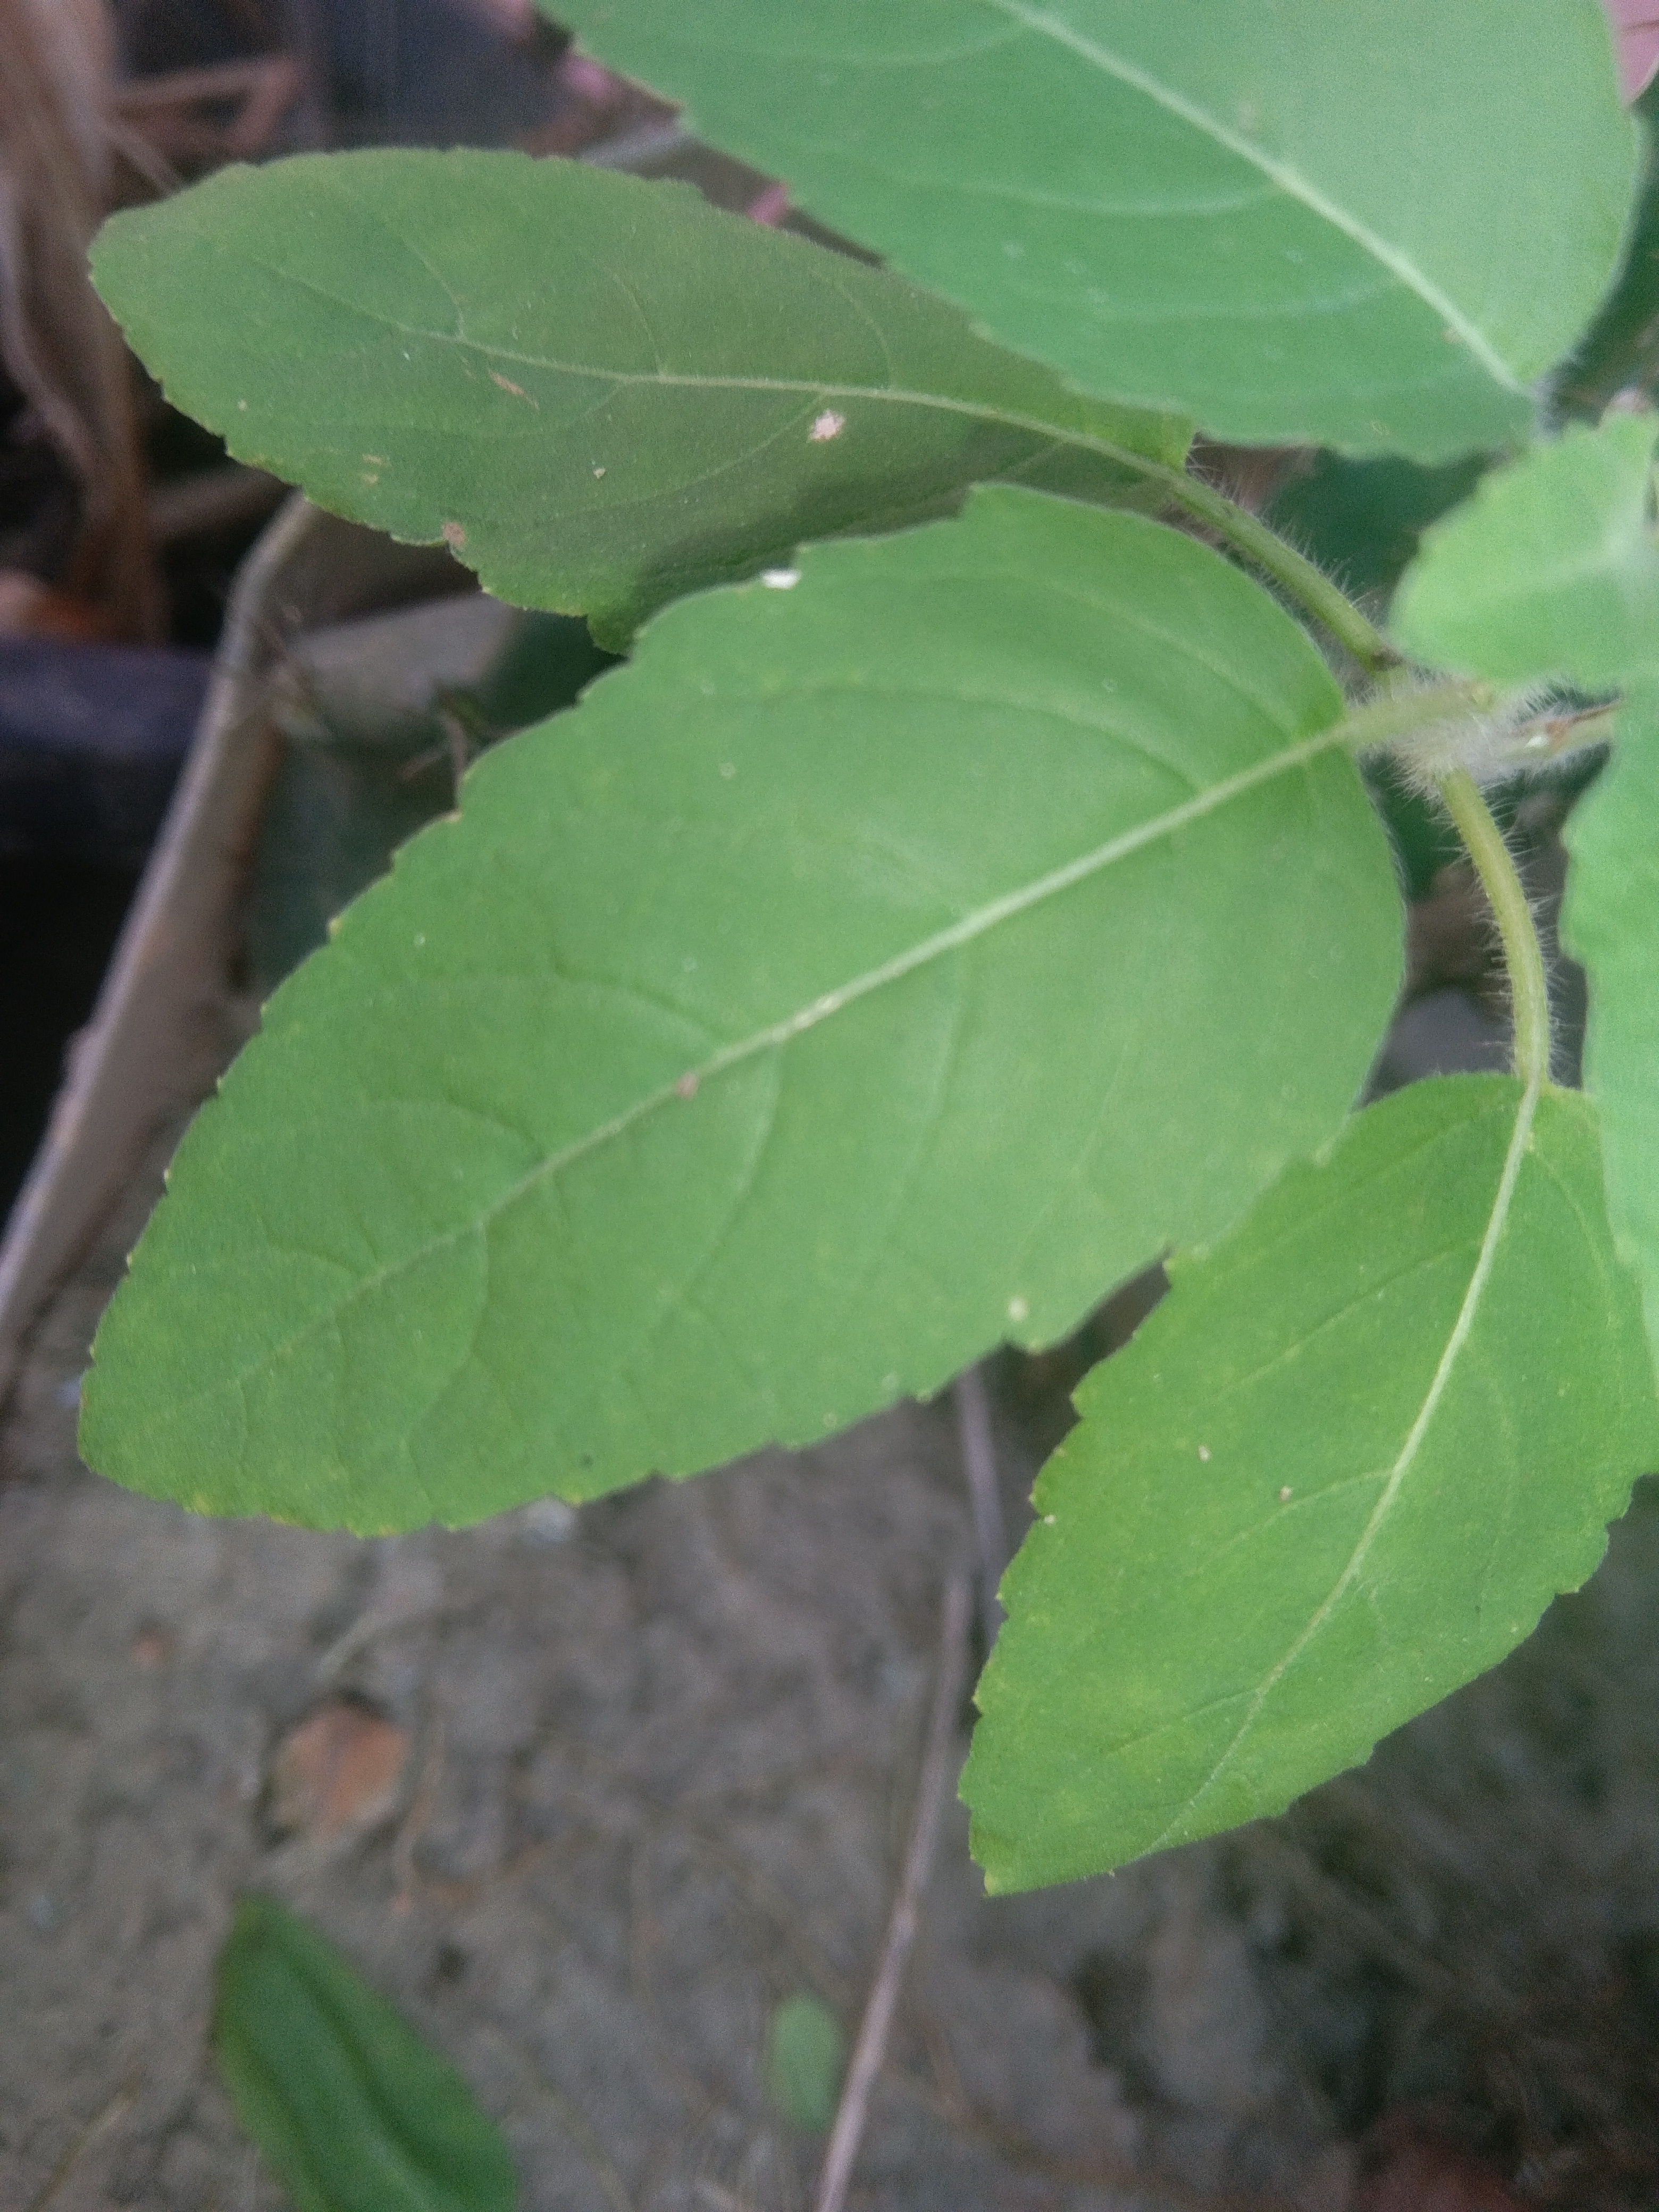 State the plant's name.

tulshi
